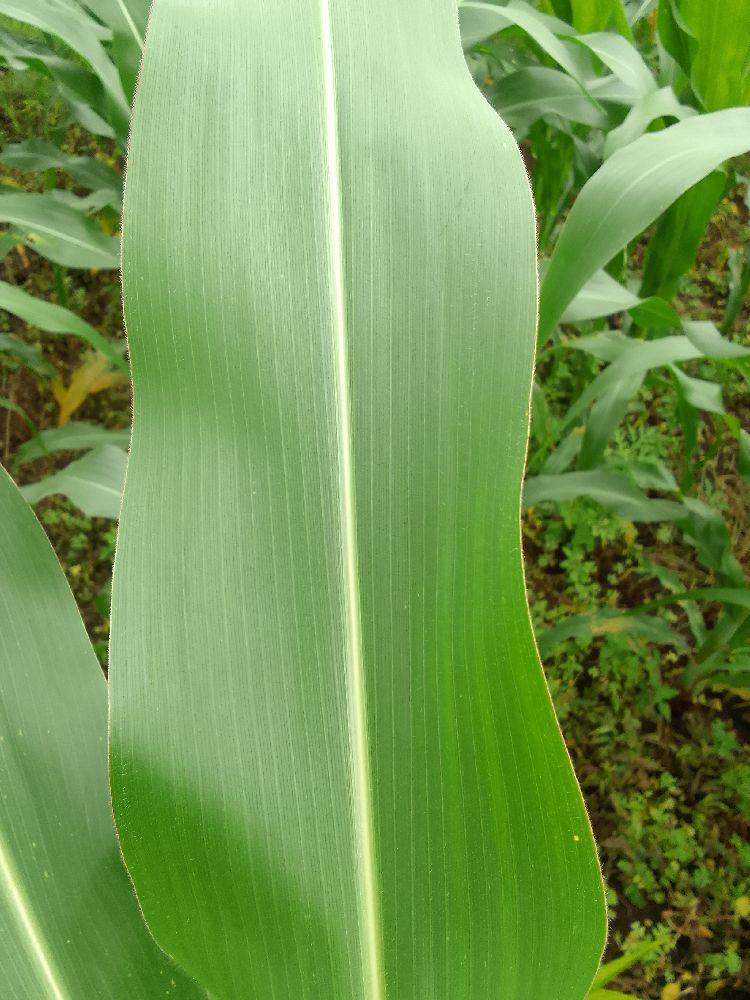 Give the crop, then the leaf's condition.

maize, healthy
